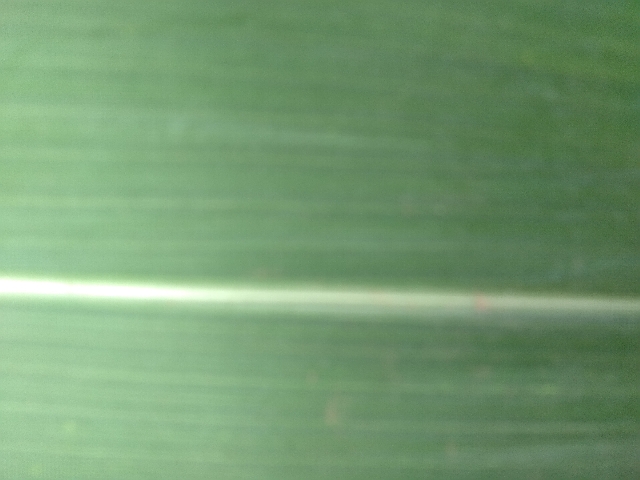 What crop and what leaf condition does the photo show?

maize, healthy
